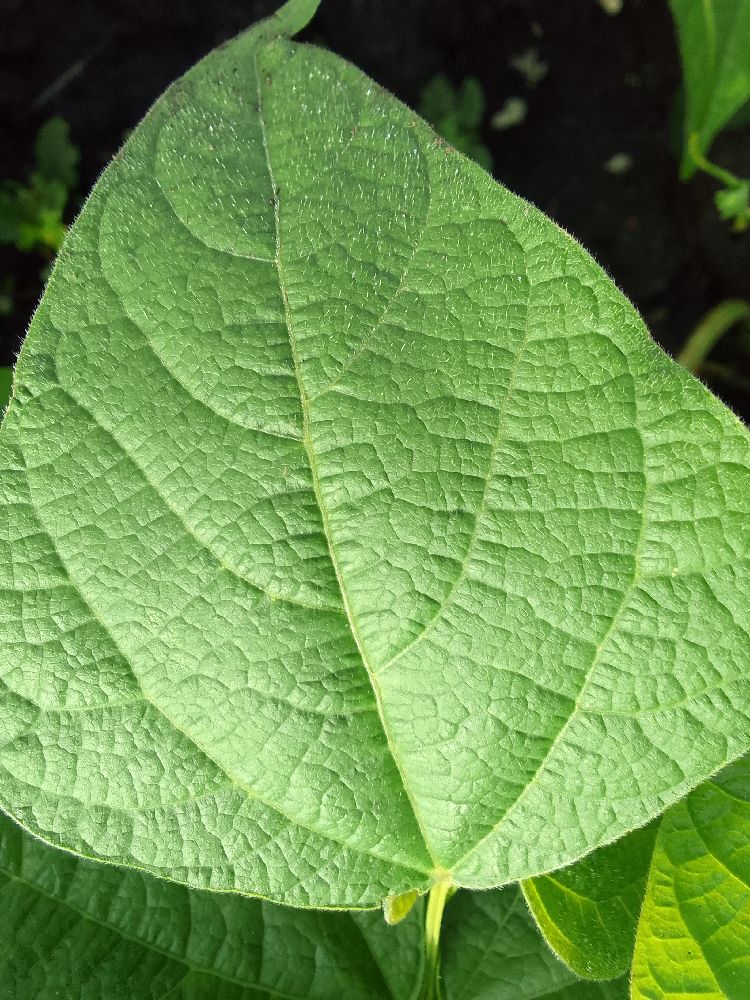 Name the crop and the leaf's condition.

common bean, healthy
